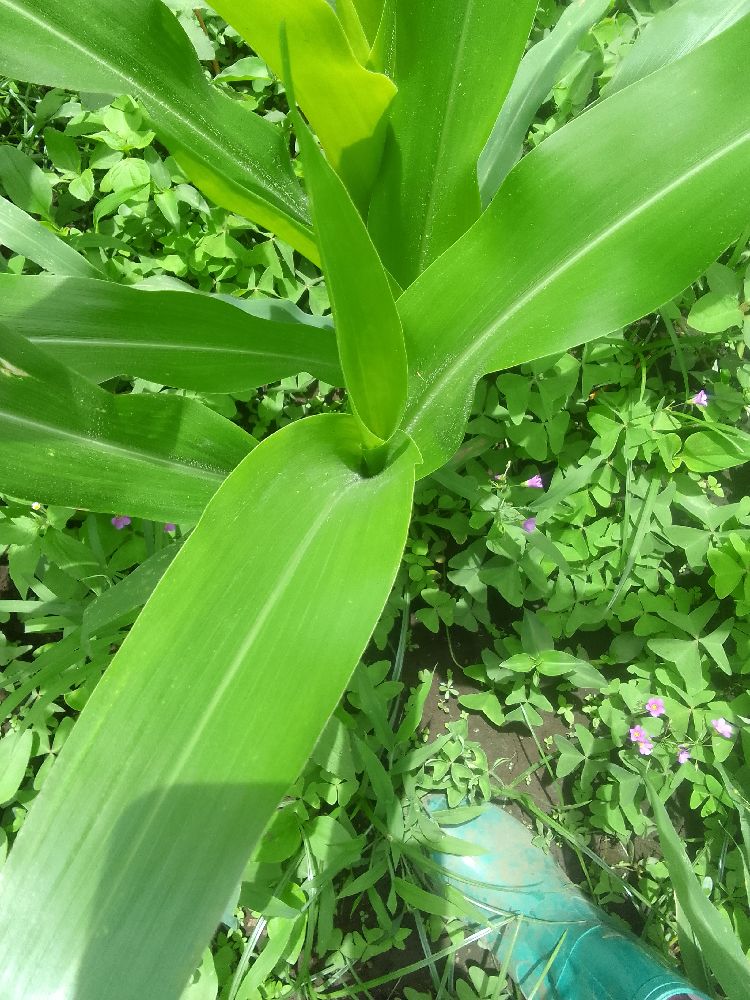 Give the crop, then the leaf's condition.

maize, healthy
